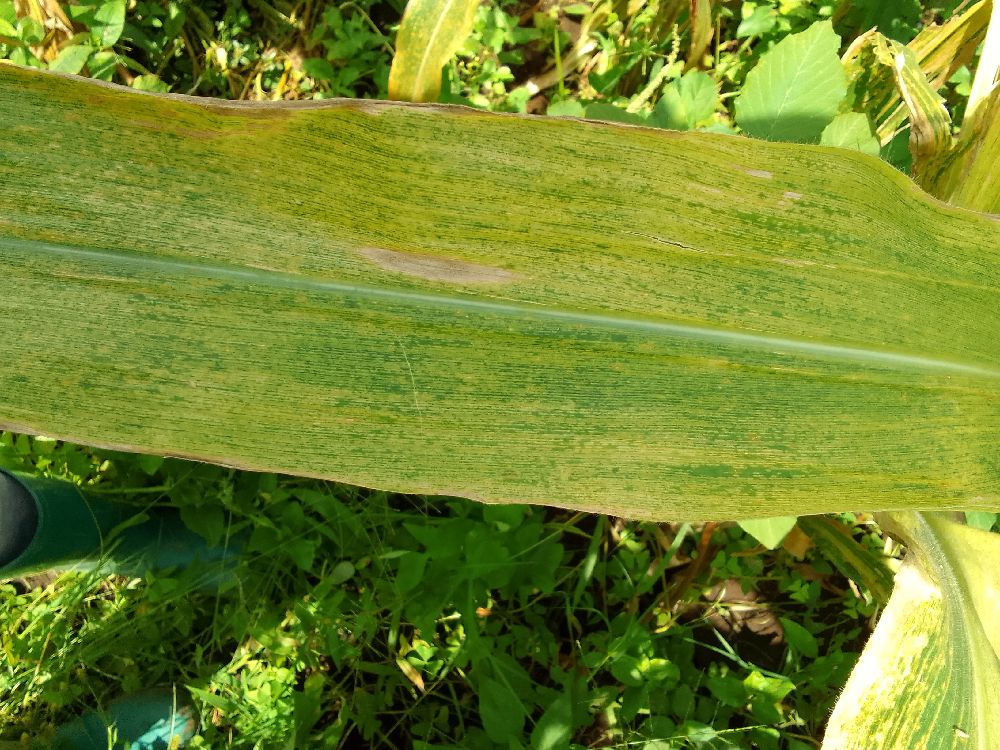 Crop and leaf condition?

maize, maize lethal necrosis
